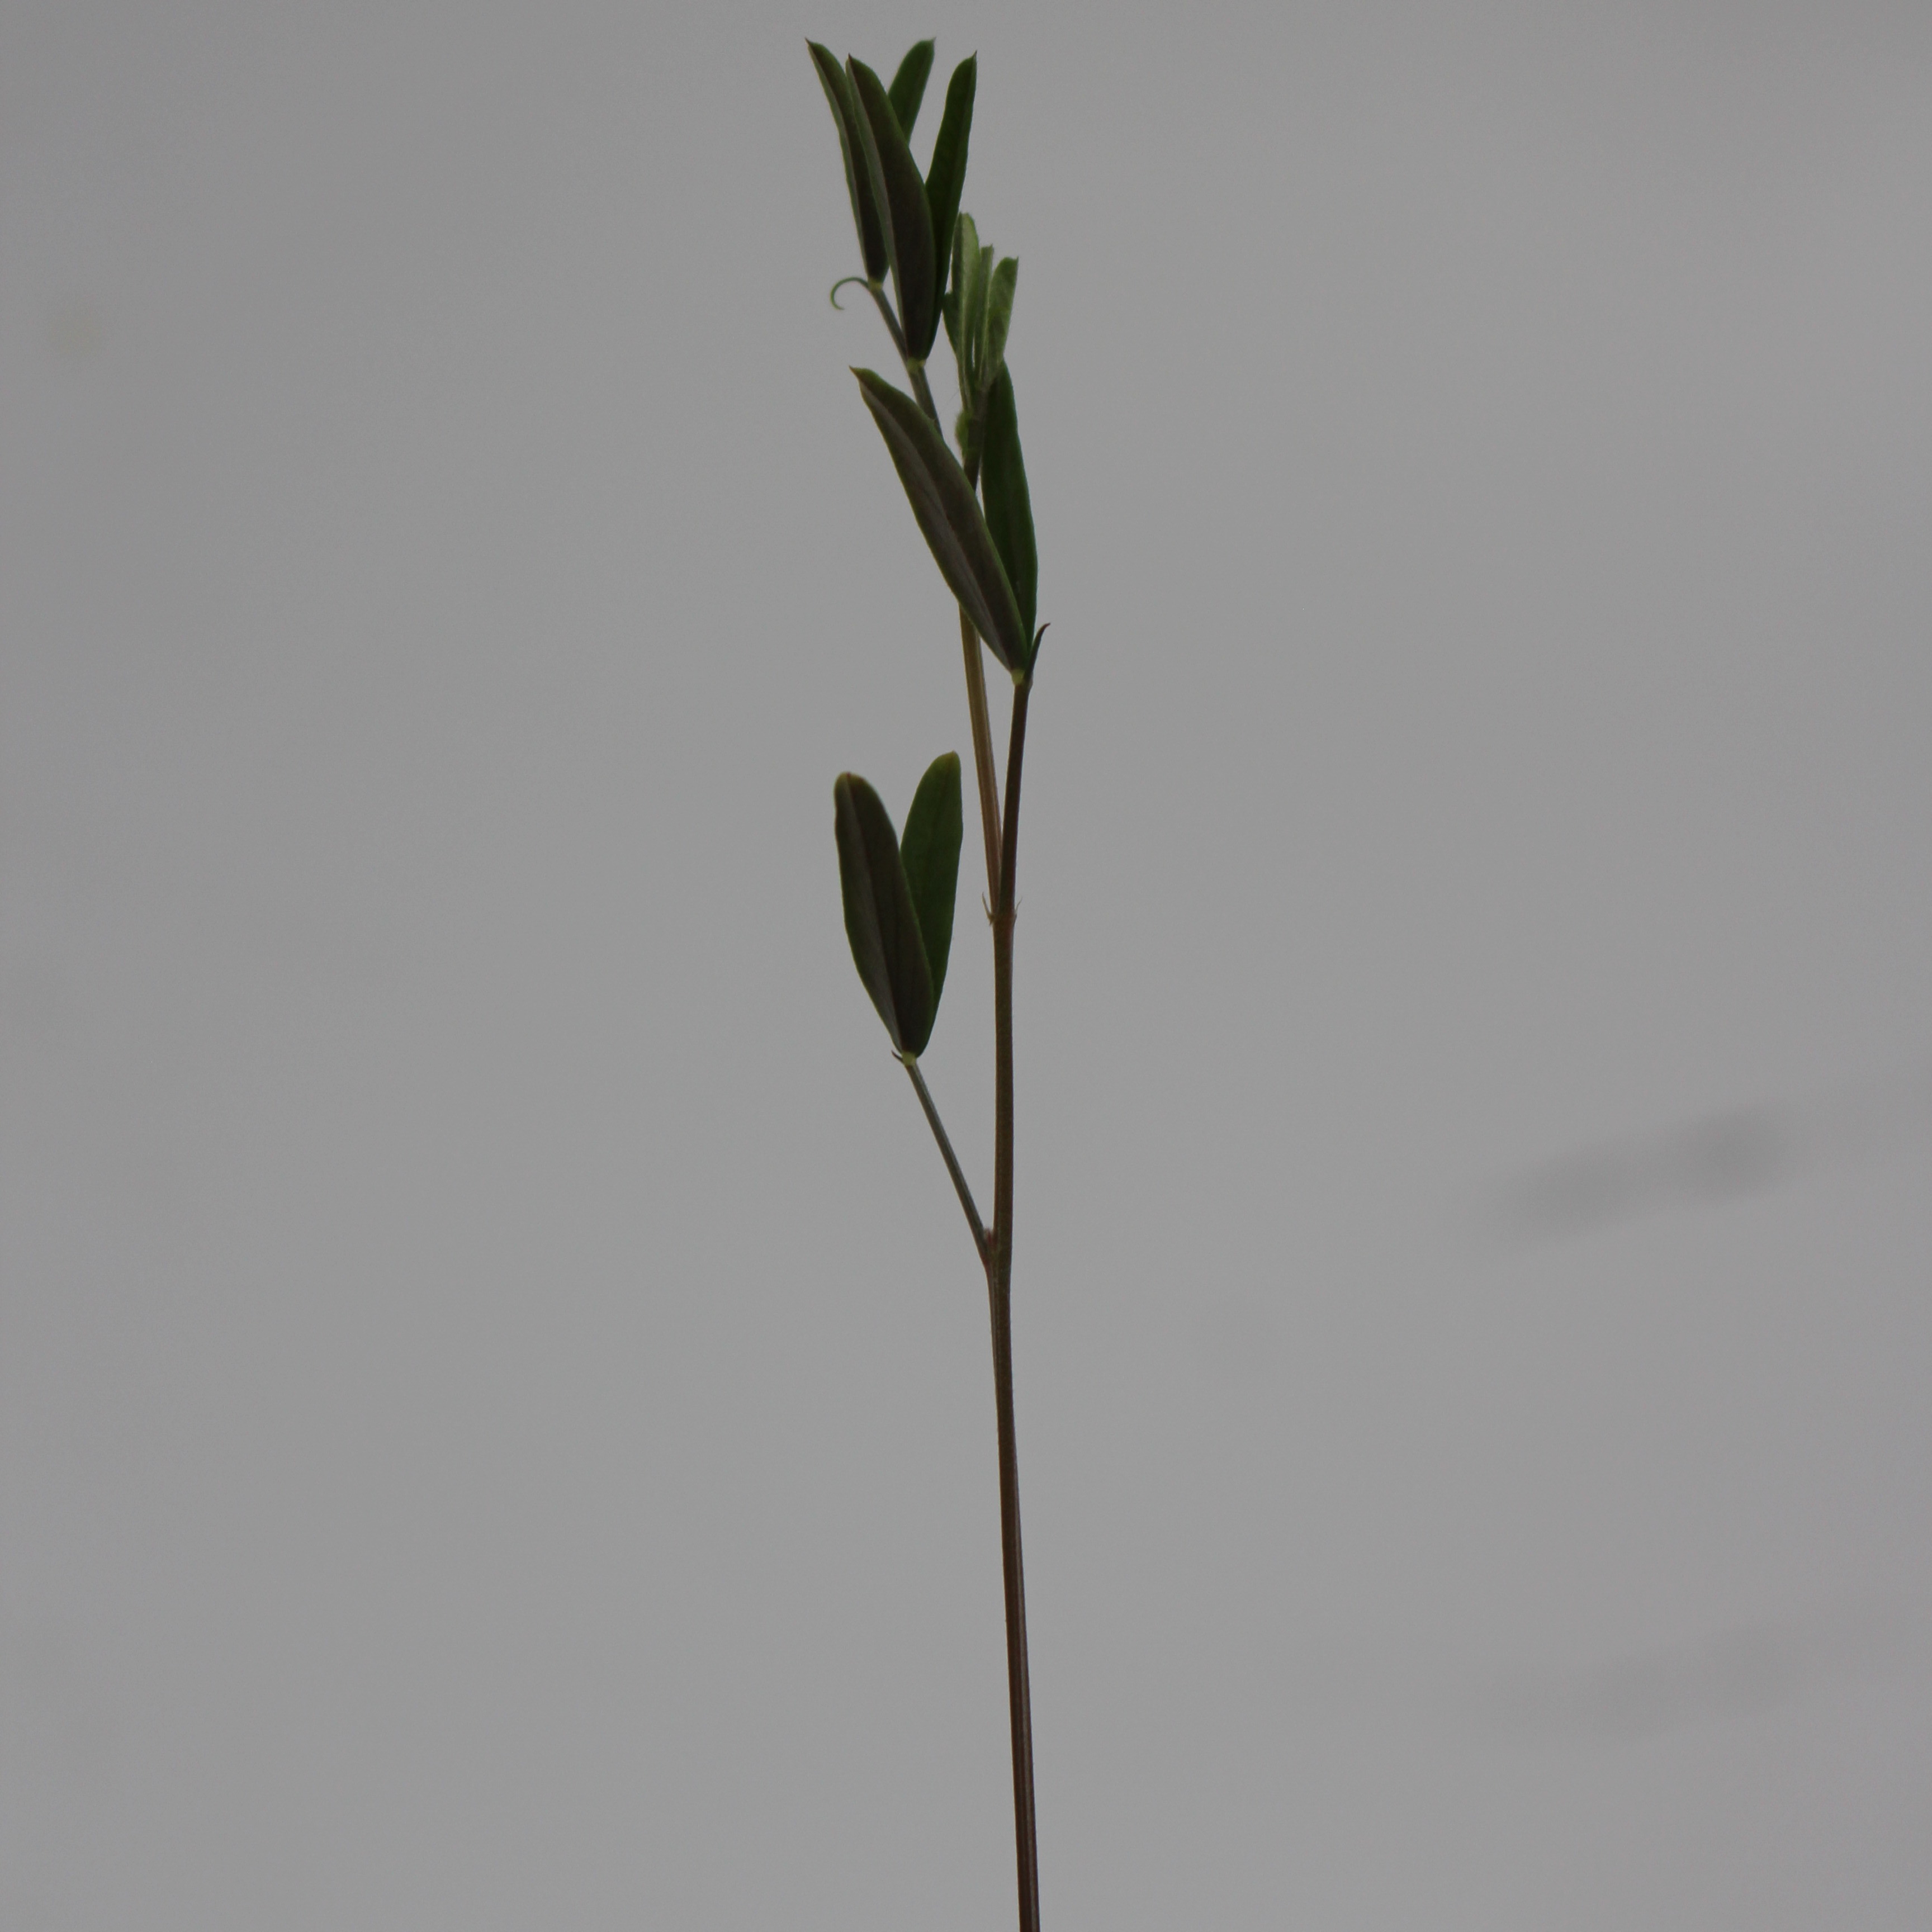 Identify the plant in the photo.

Vicia sativa
